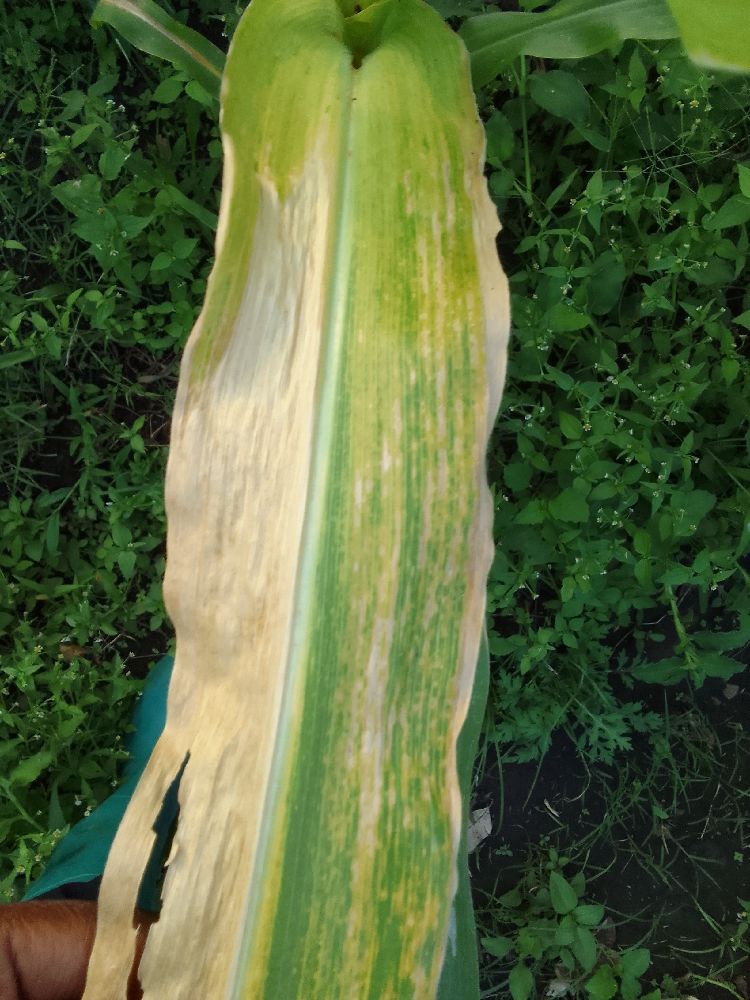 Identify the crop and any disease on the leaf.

maize, maize lethal necrosis
